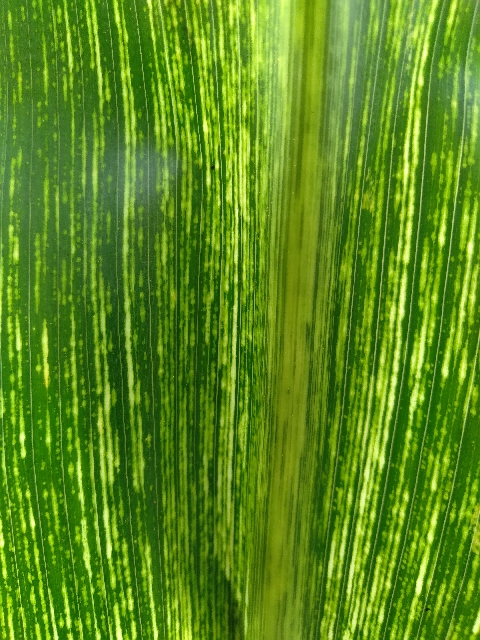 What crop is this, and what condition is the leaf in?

maize, maize streak virus
